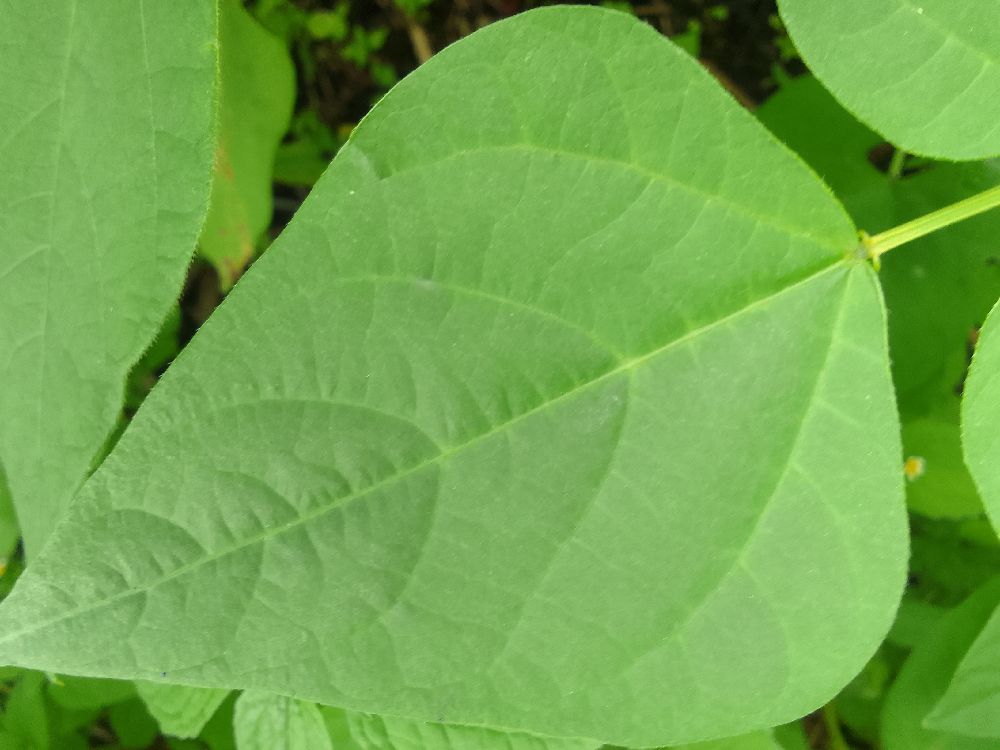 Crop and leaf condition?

common bean, healthy
